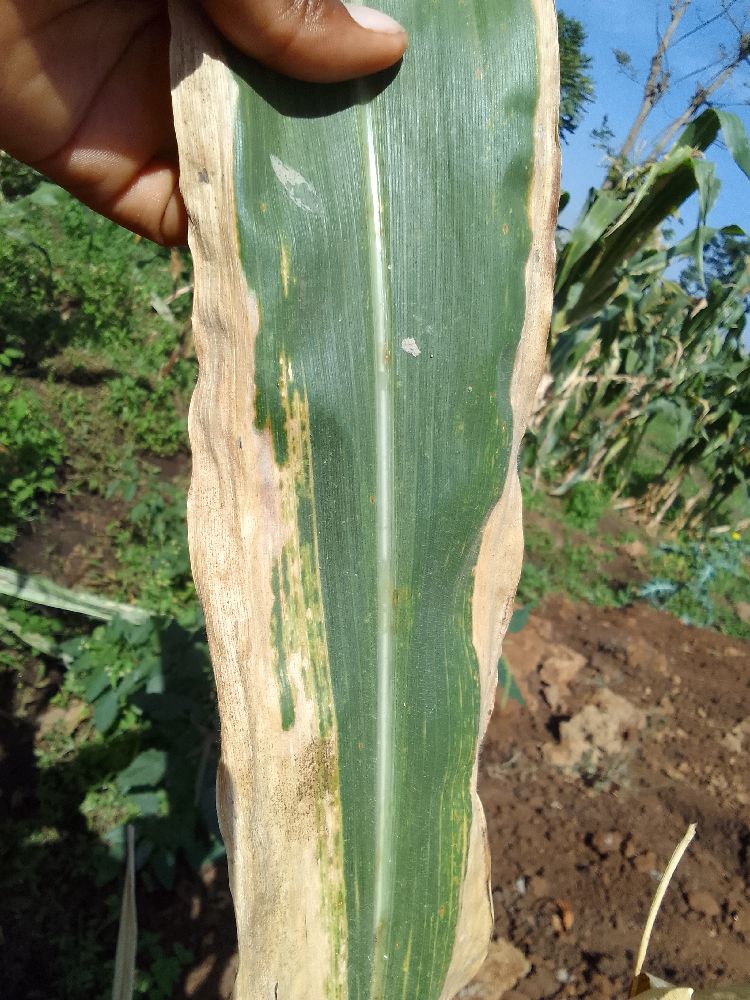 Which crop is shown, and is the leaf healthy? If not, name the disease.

maize, maize lethal necrosis
